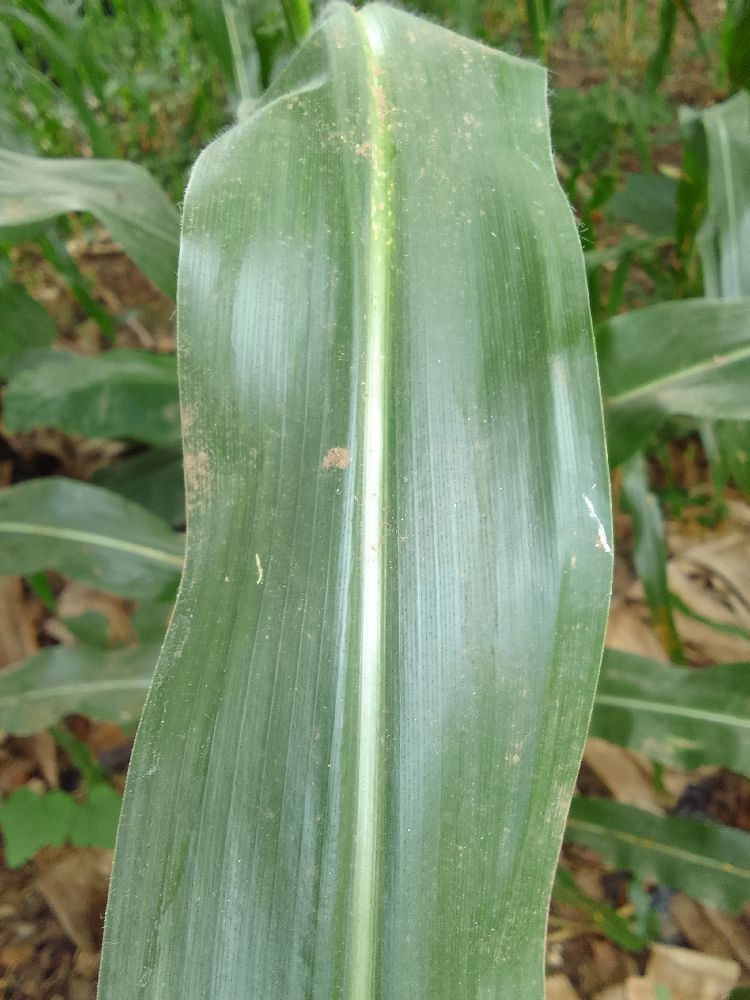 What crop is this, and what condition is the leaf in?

maize, healthy
